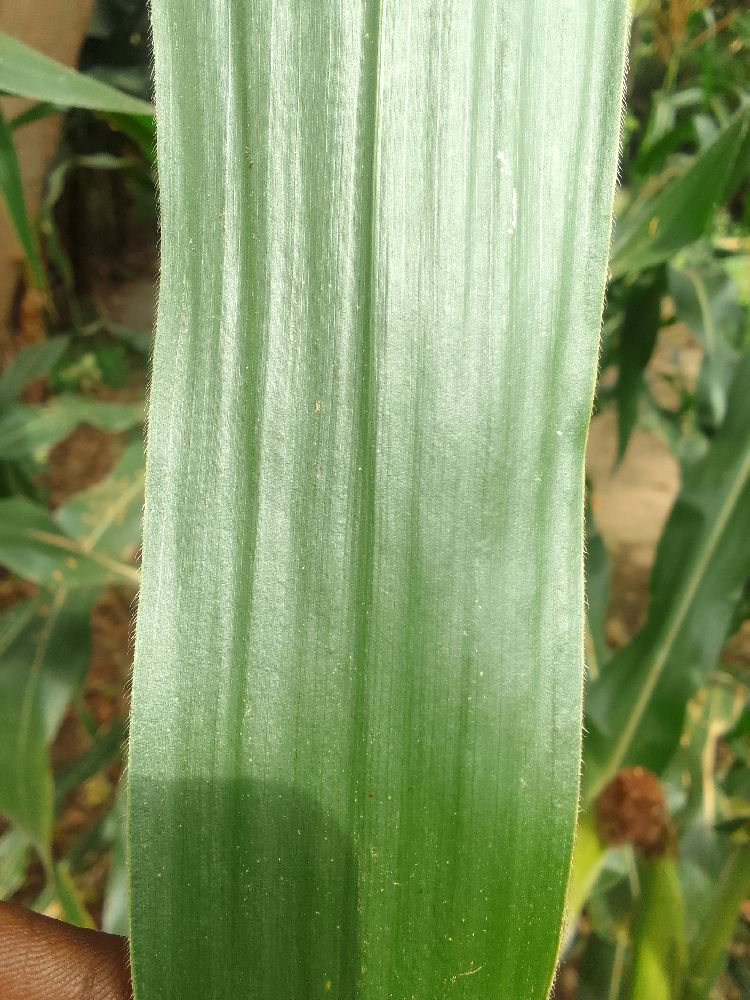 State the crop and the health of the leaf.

maize, healthy
